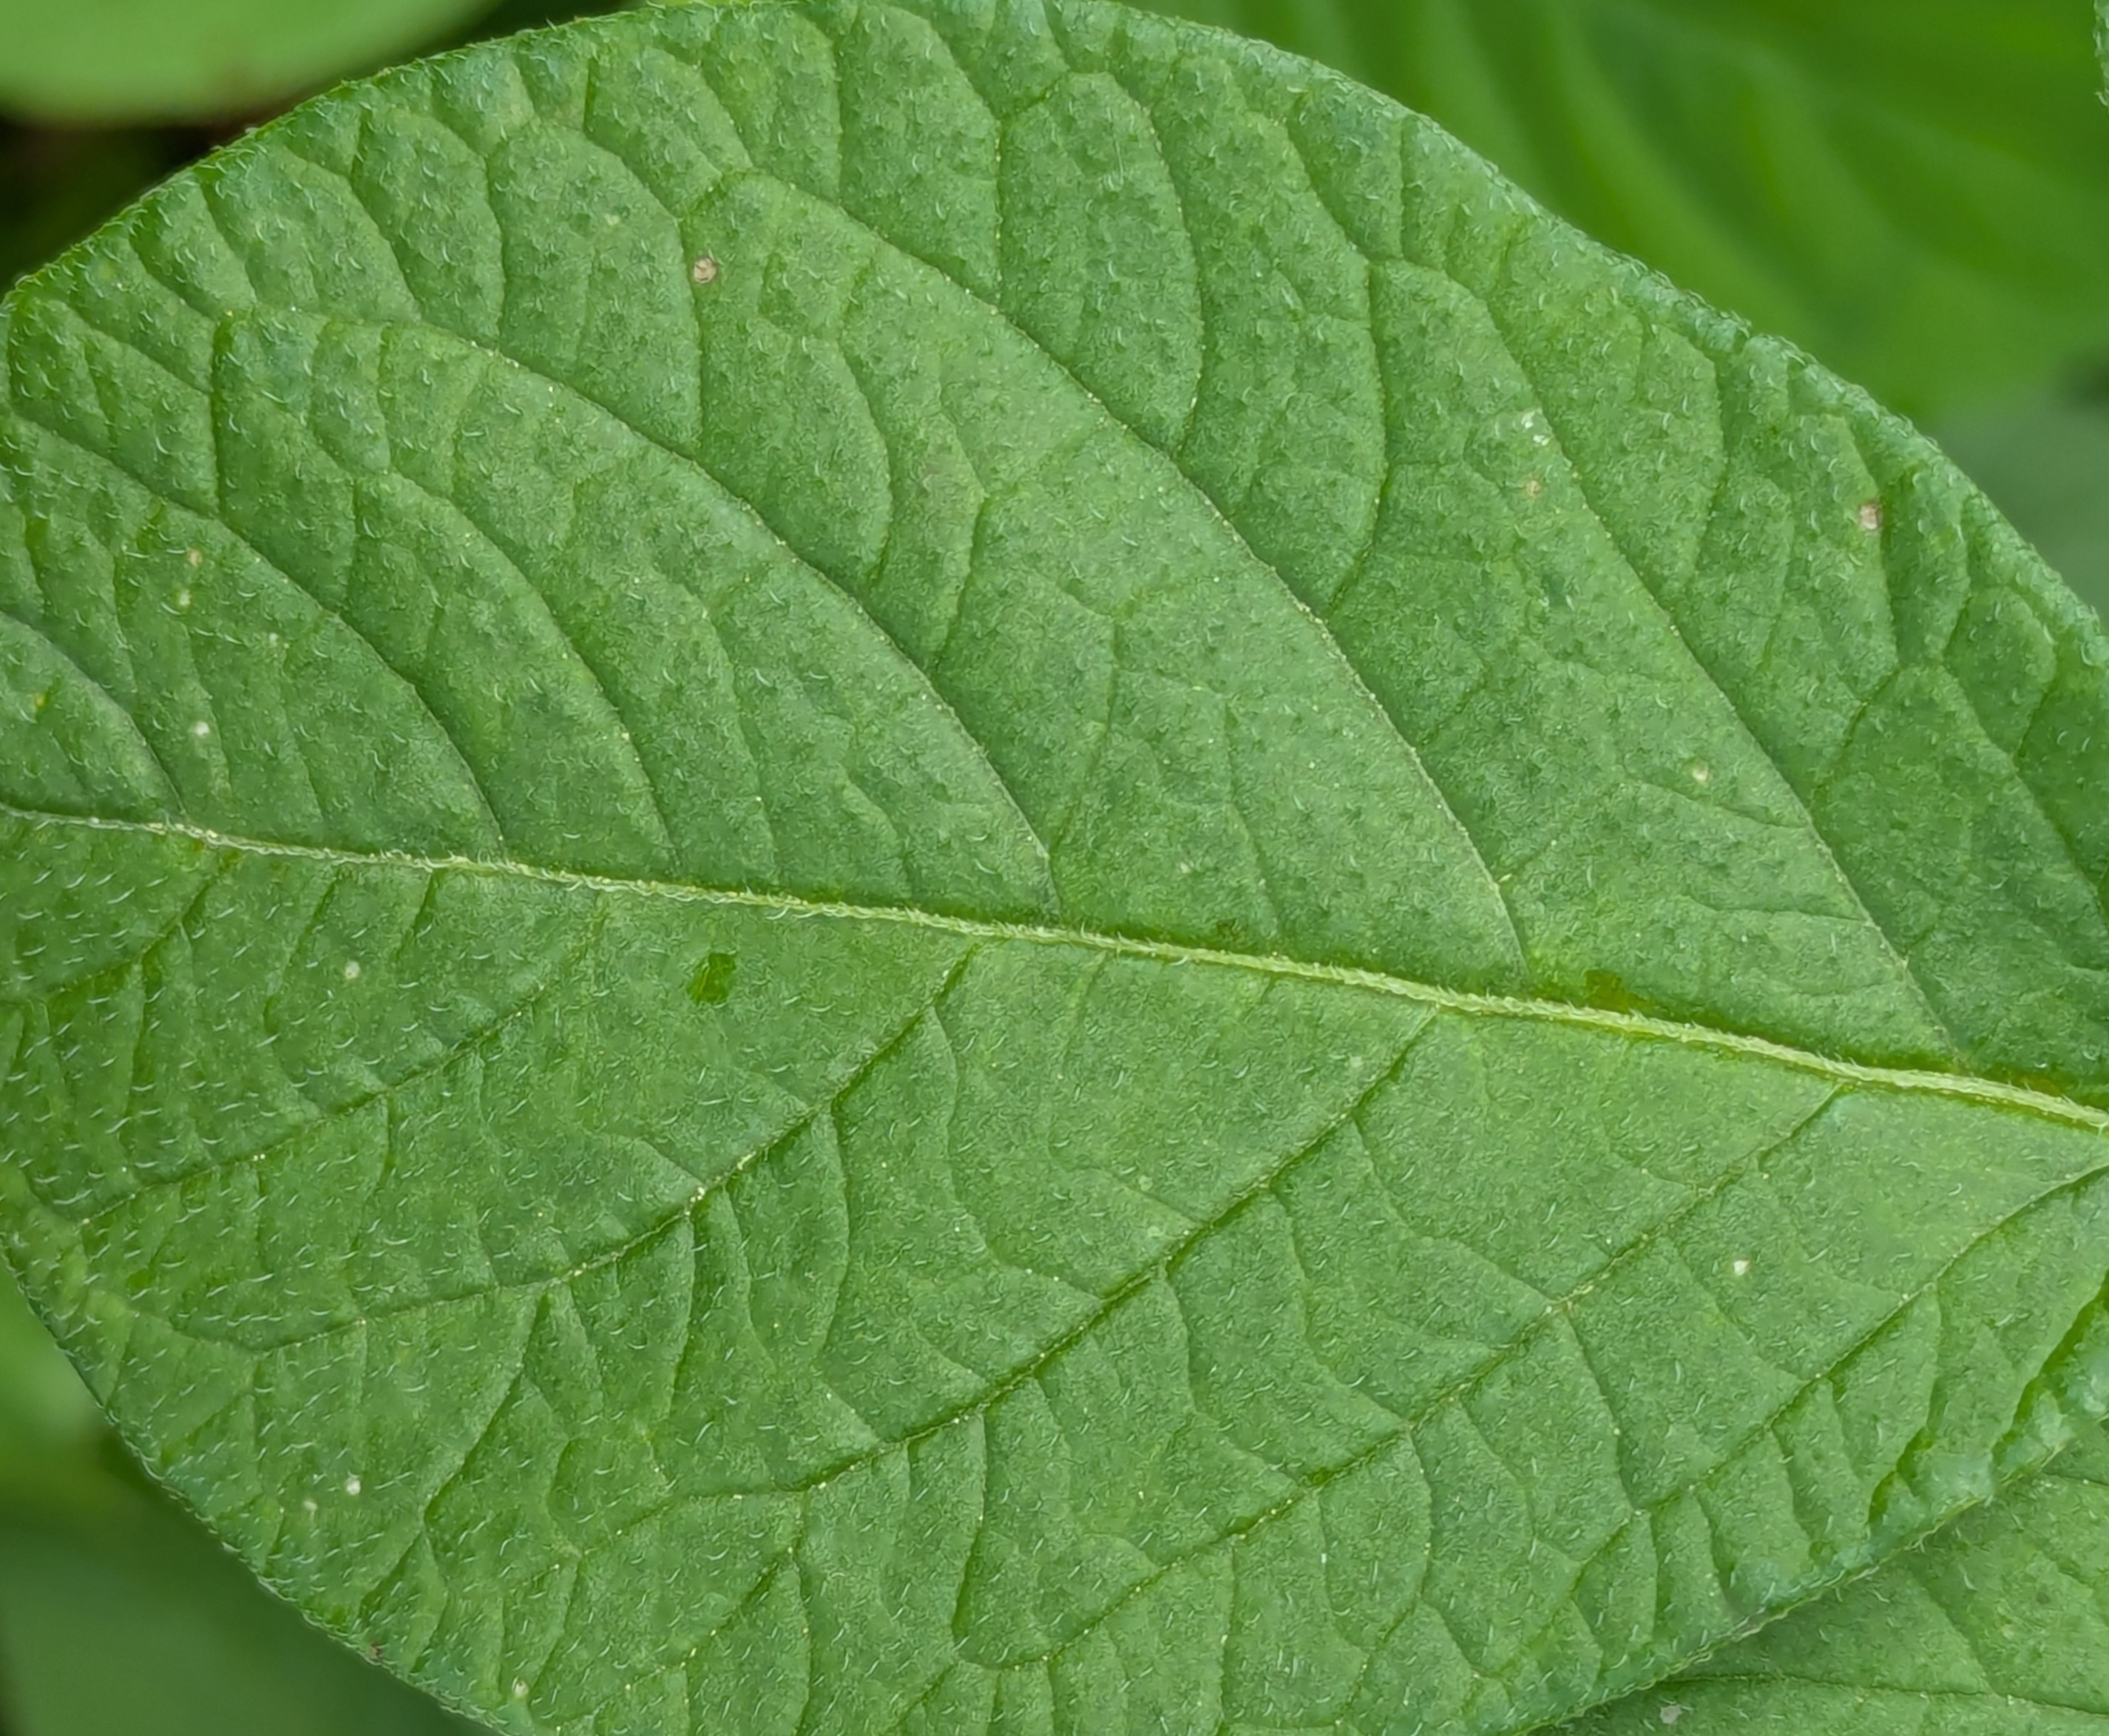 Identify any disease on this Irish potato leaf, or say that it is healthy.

healthy
